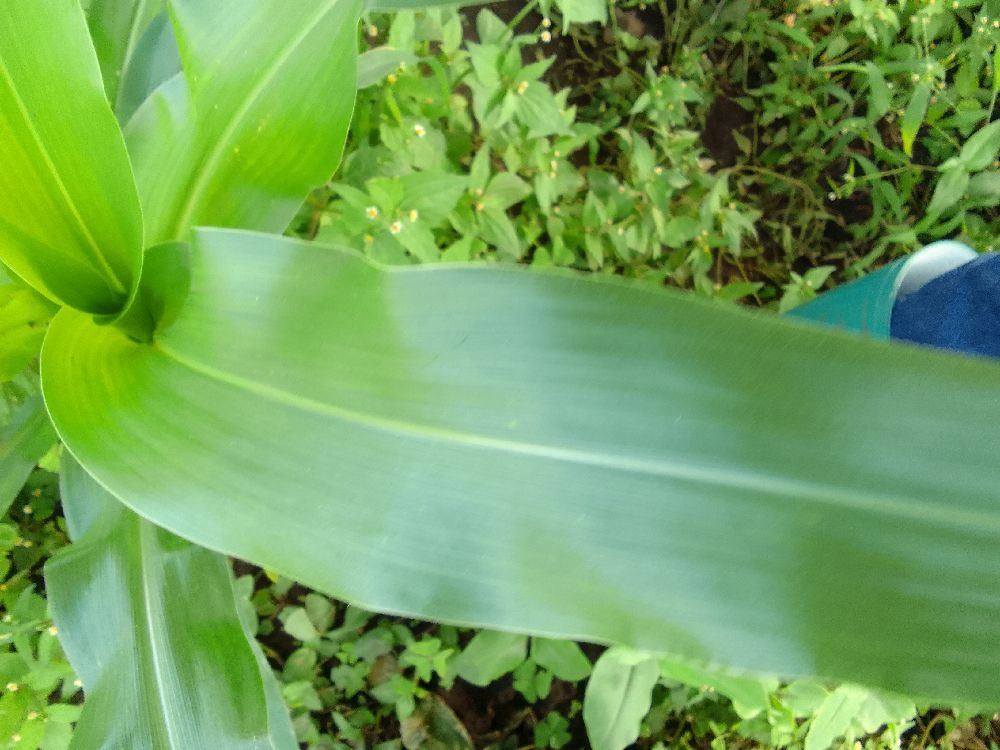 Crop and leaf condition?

maize, healthy
